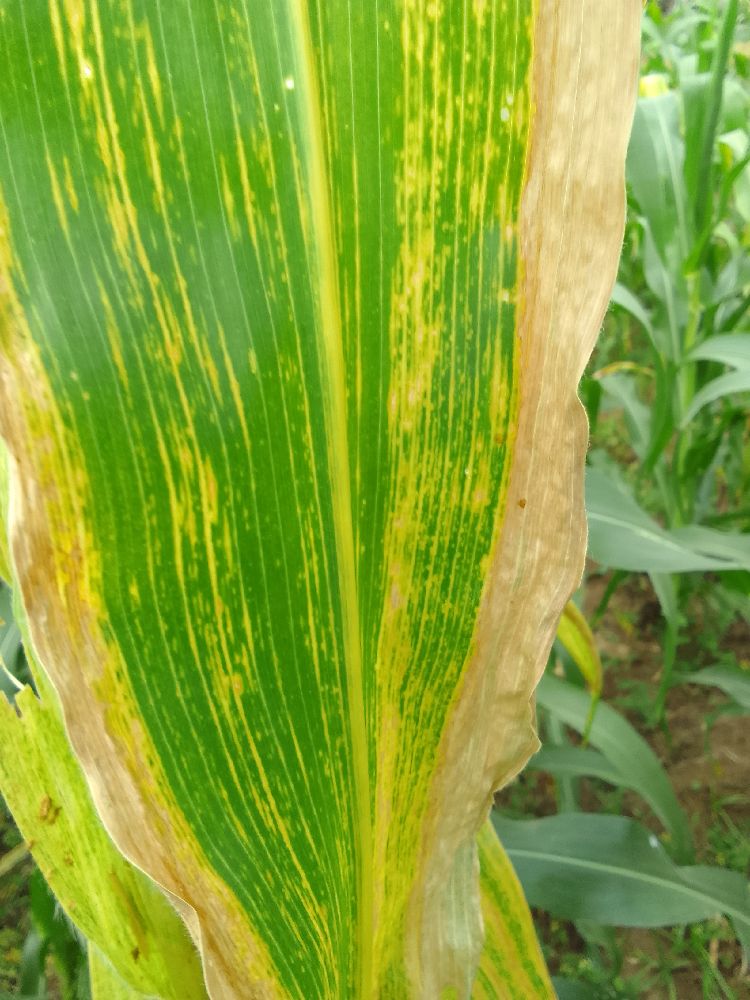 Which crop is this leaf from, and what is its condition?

maize, maize lethal necrosis
